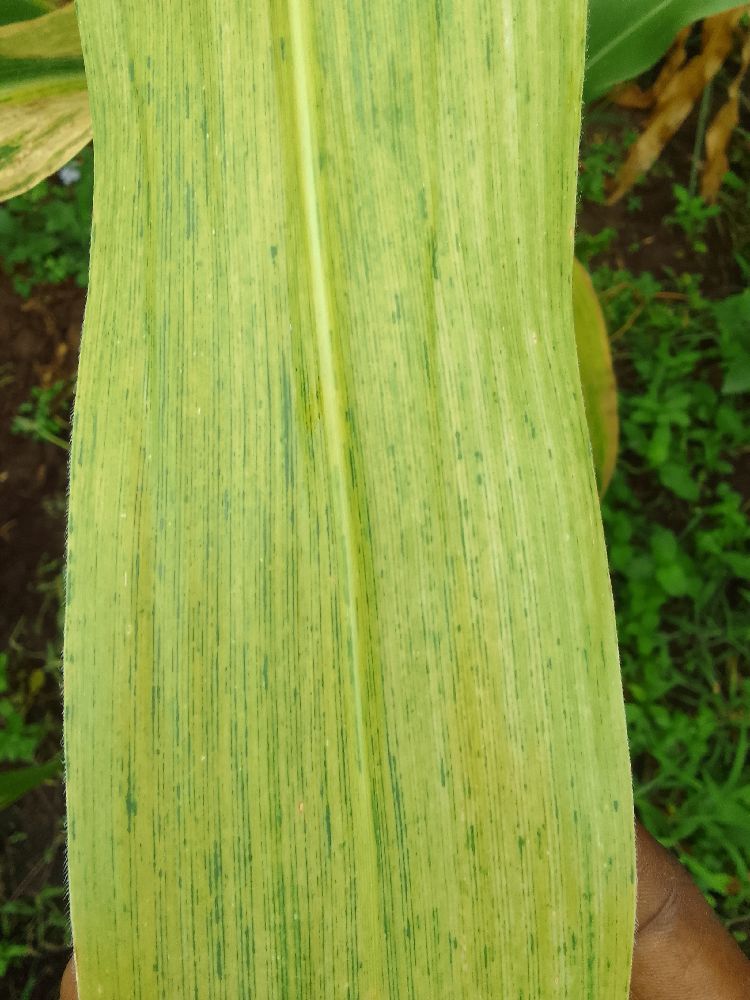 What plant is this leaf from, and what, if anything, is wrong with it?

maize, maize lethal necrosis
